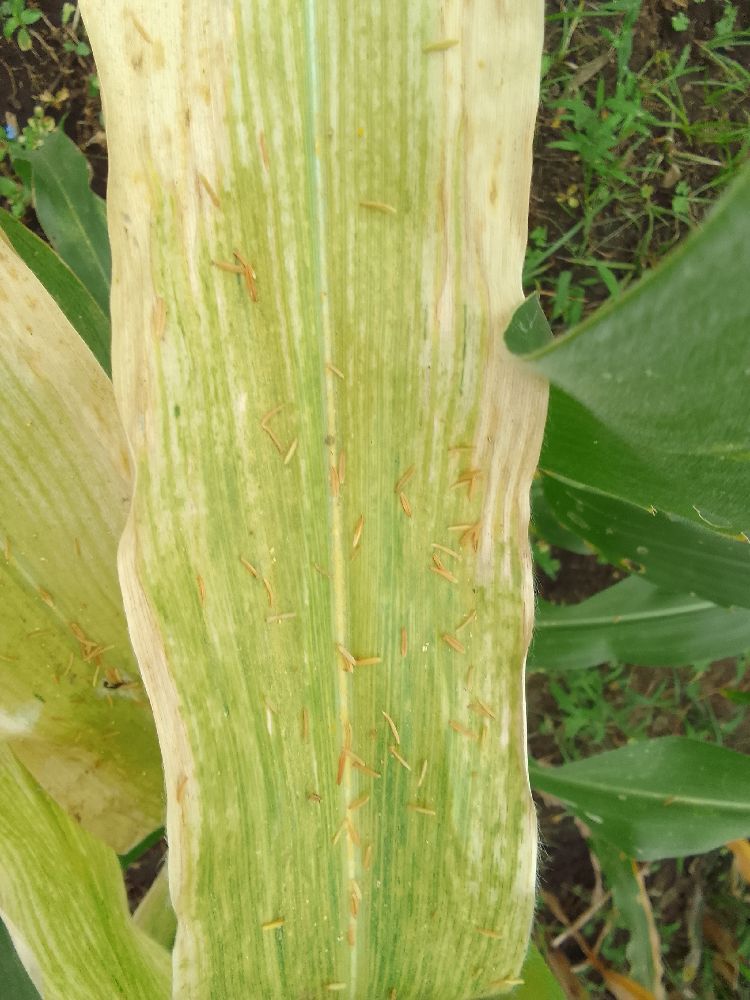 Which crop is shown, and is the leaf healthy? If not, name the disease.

maize, maize lethal necrosis
